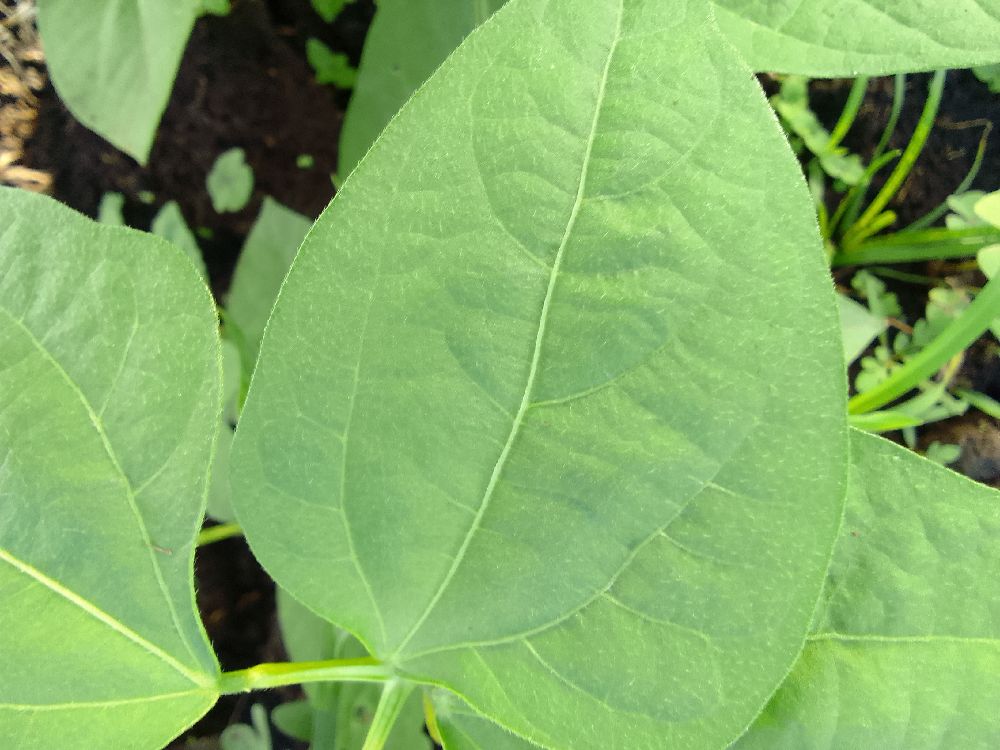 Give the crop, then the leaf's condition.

common bean, healthy
